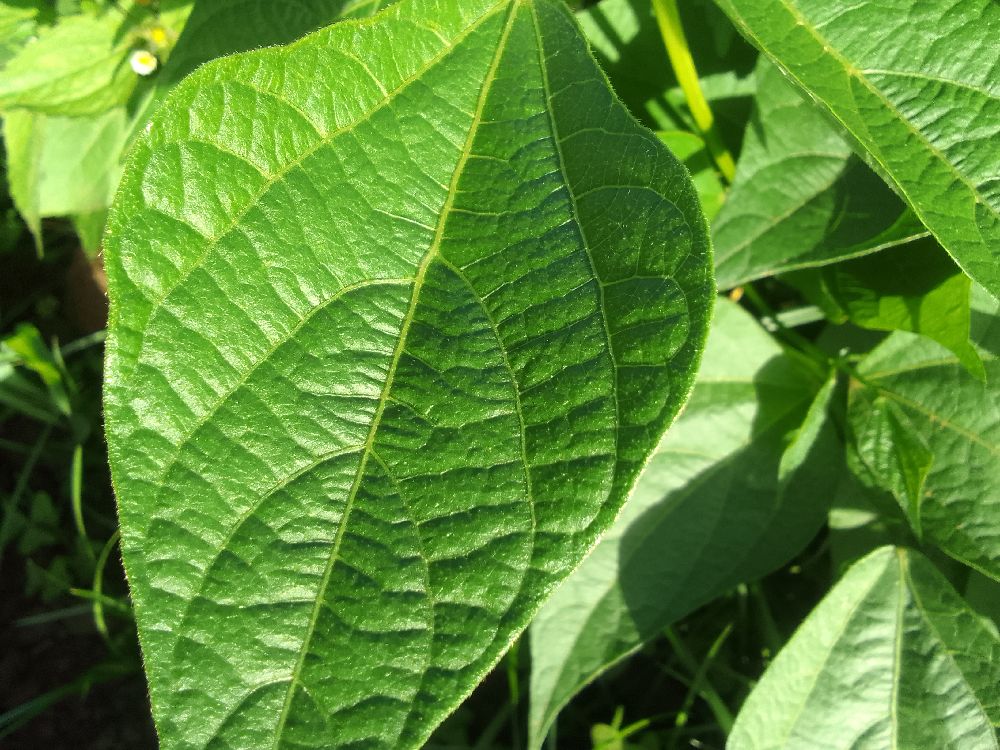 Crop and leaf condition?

common bean, healthy
